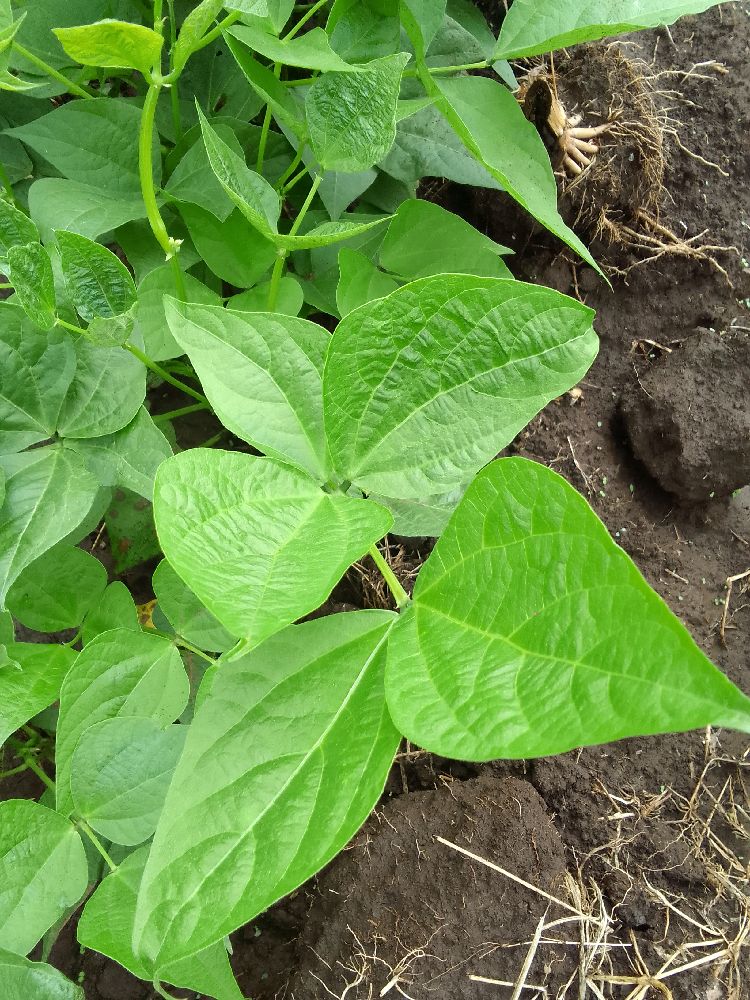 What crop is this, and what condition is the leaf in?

common bean, healthy
